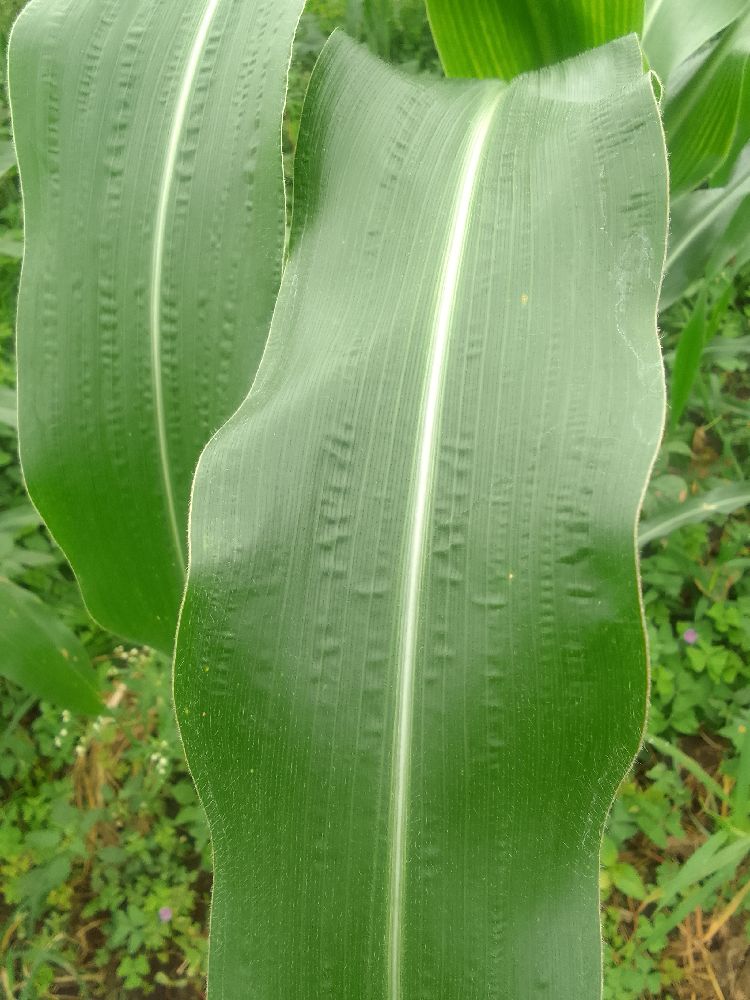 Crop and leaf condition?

maize, healthy
